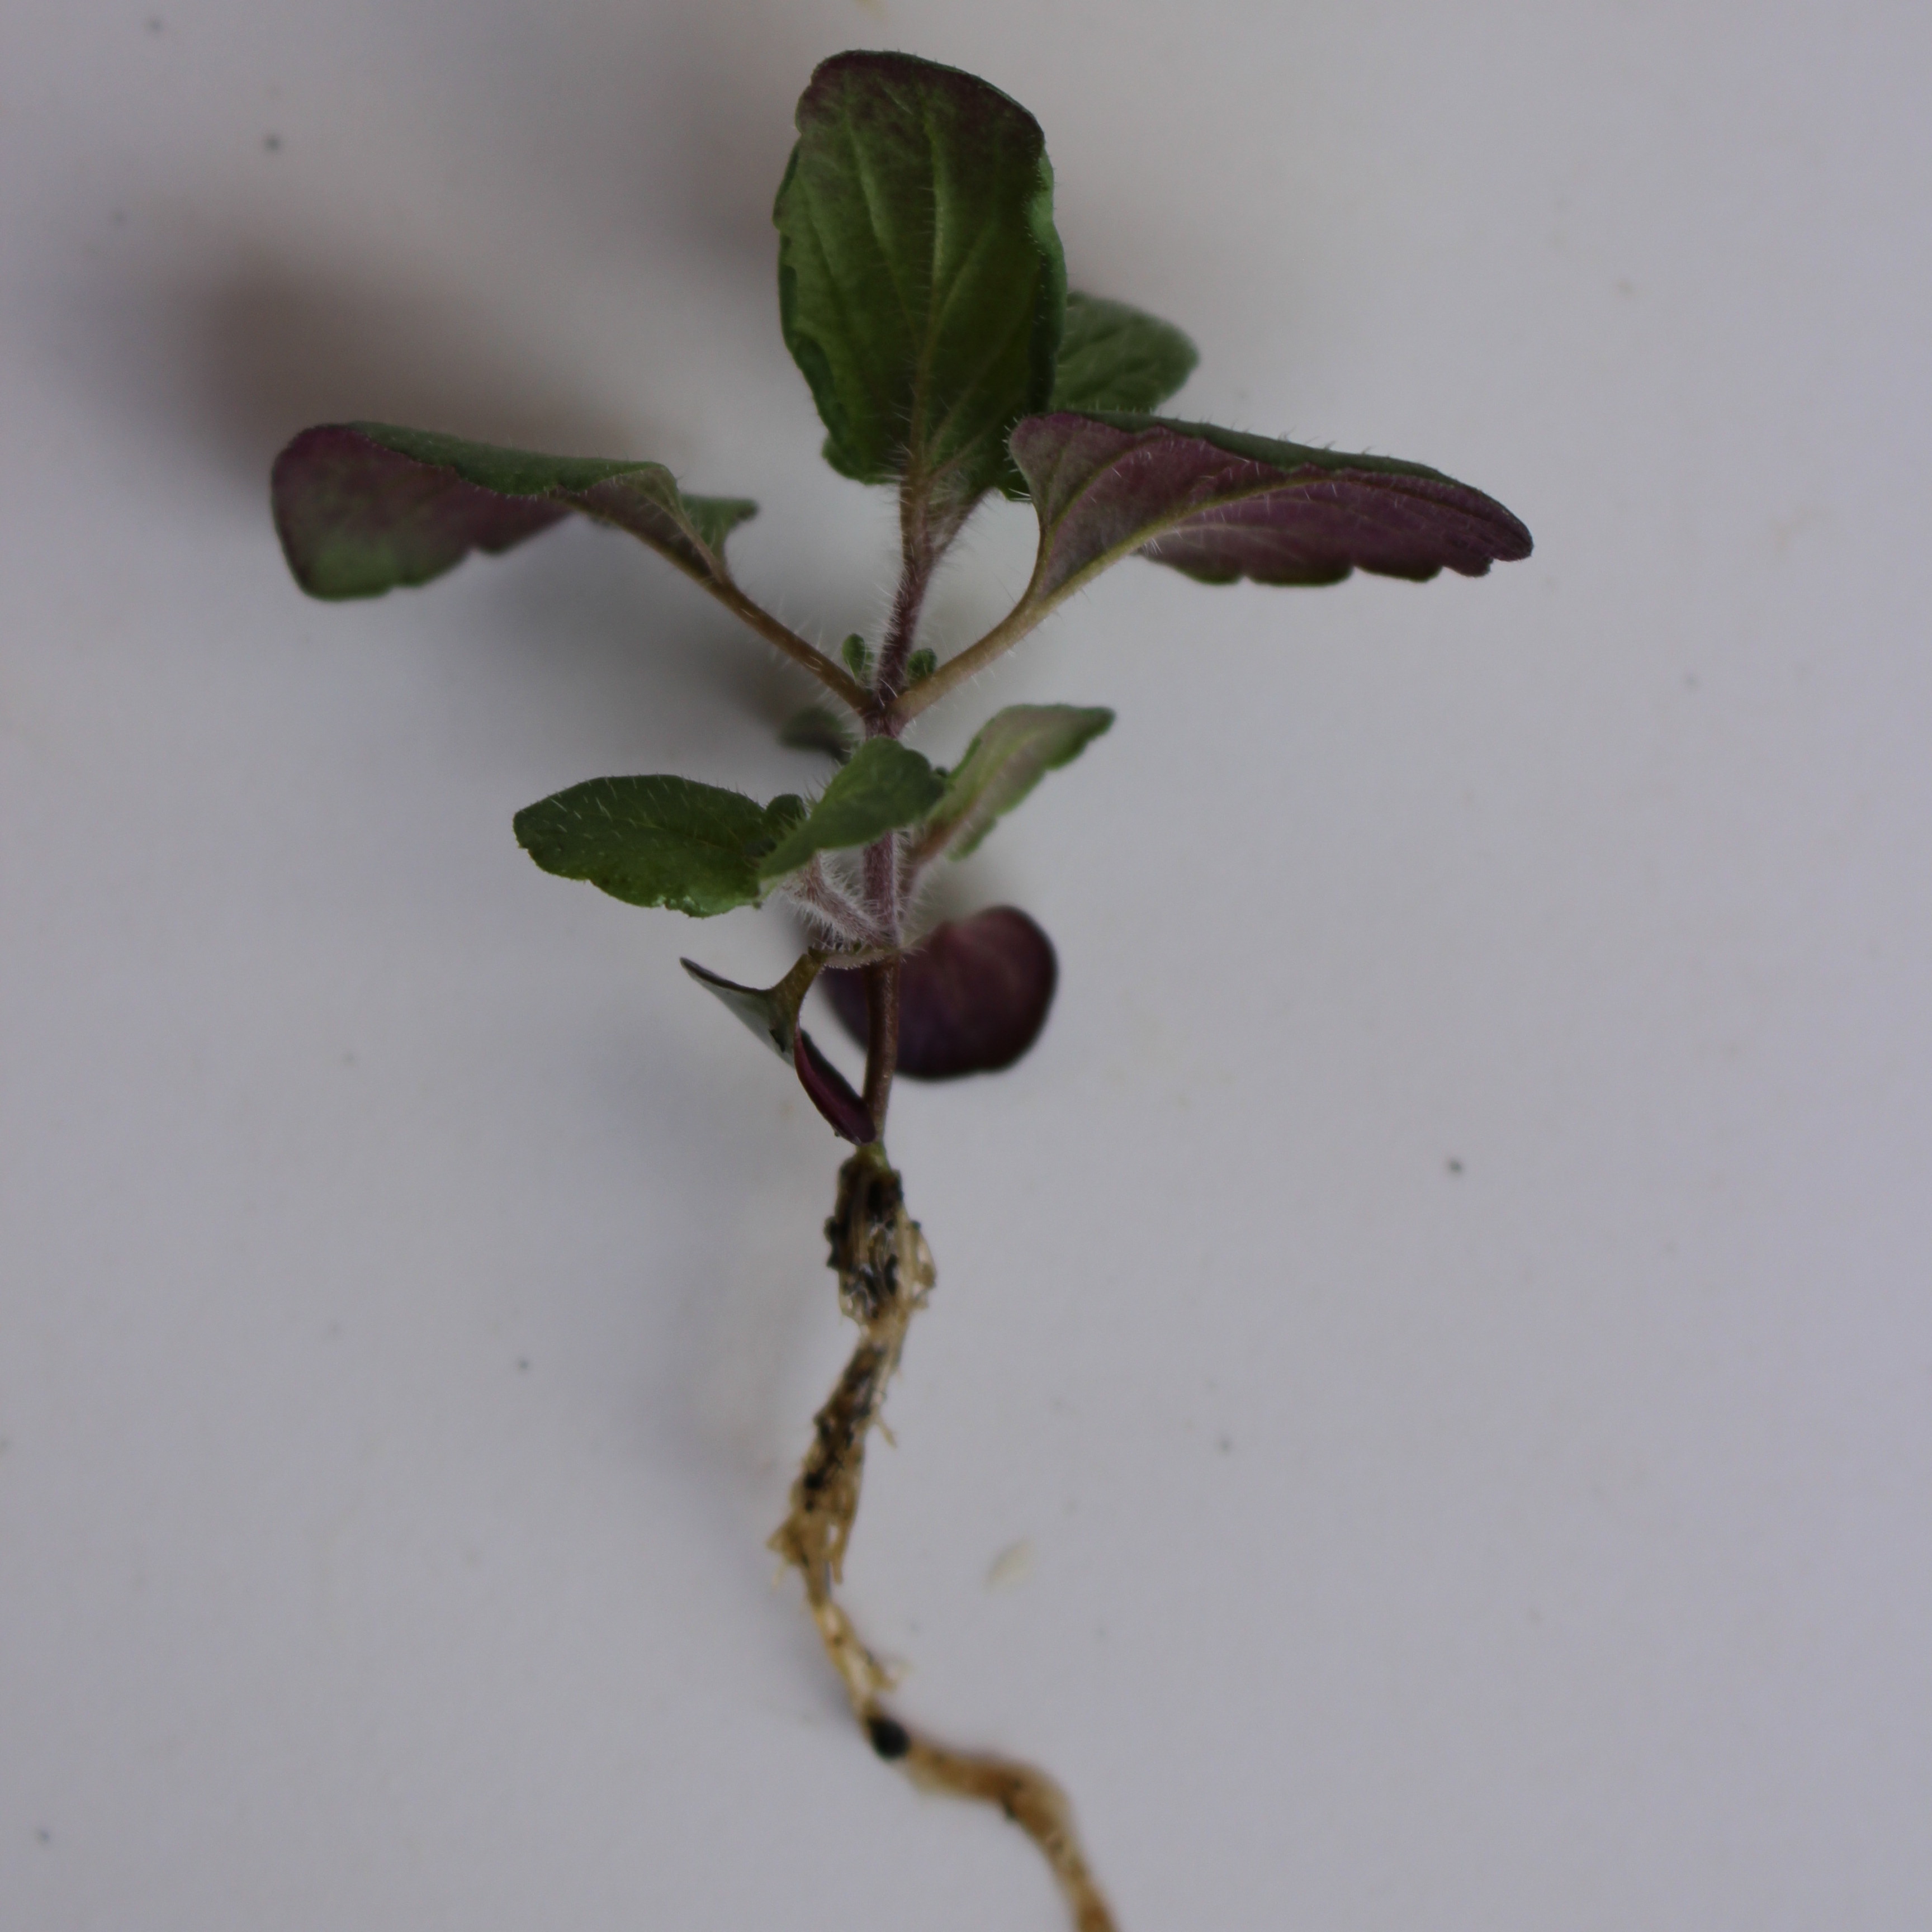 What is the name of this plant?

Veronica persica
